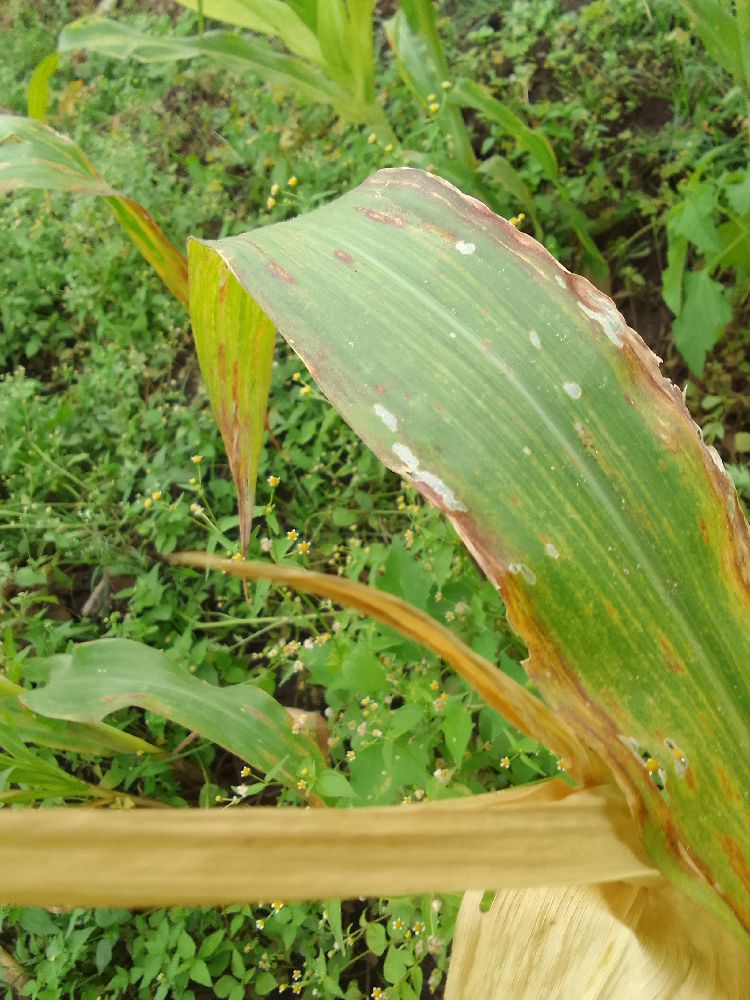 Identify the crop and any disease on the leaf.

maize, maize lethal necrosis
